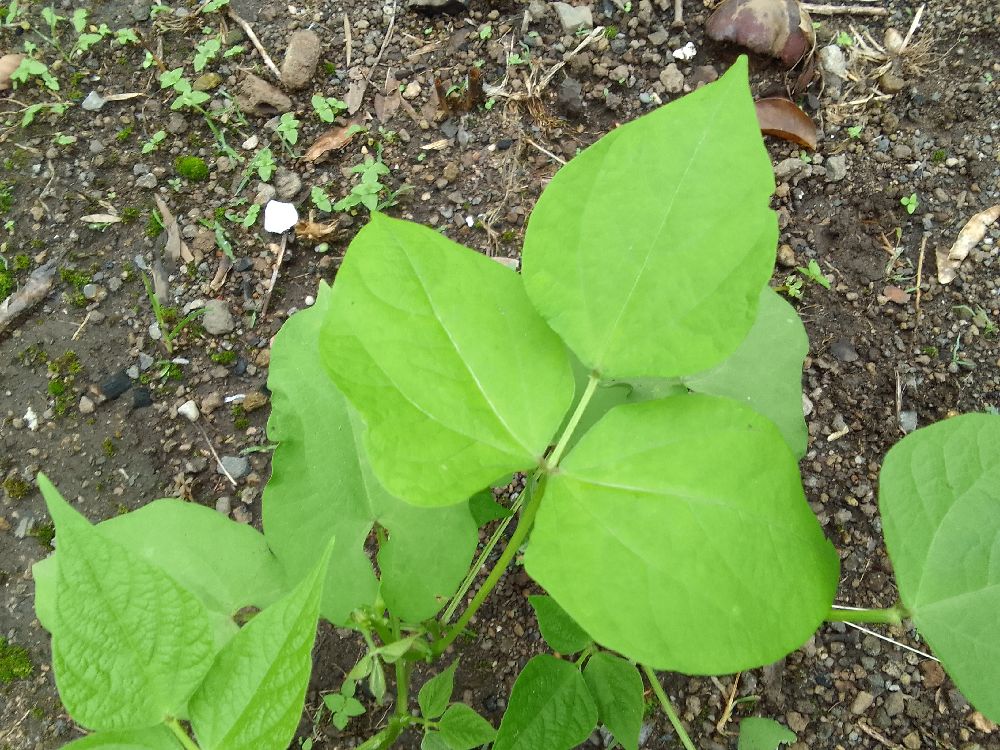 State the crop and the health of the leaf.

common bean, healthy
